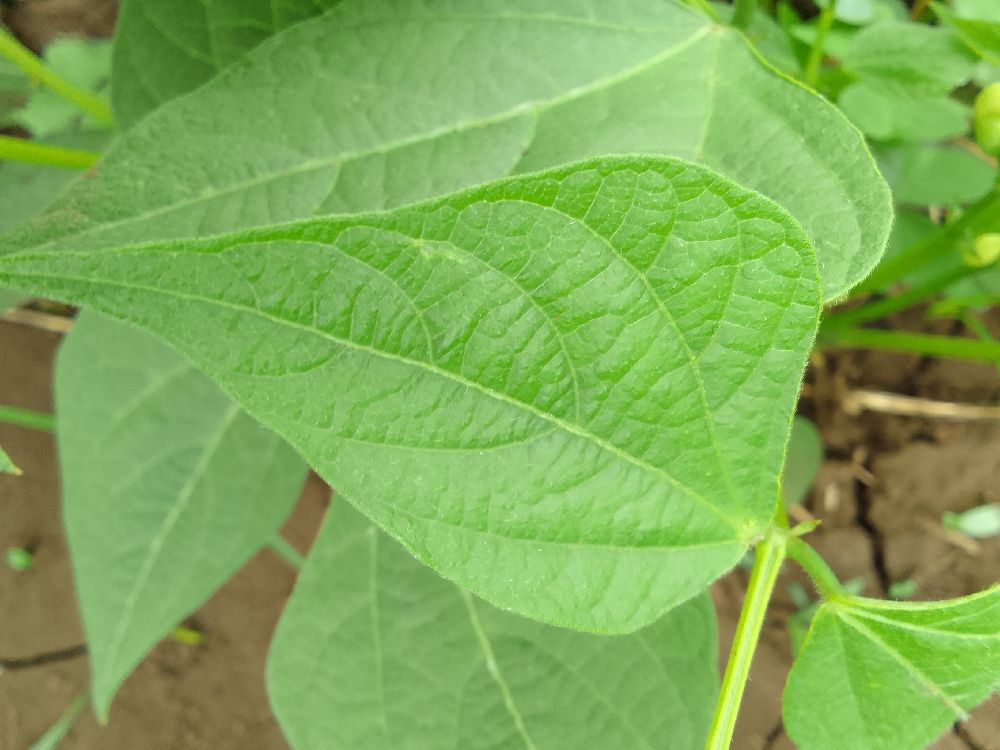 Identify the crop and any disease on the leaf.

common bean, healthy
